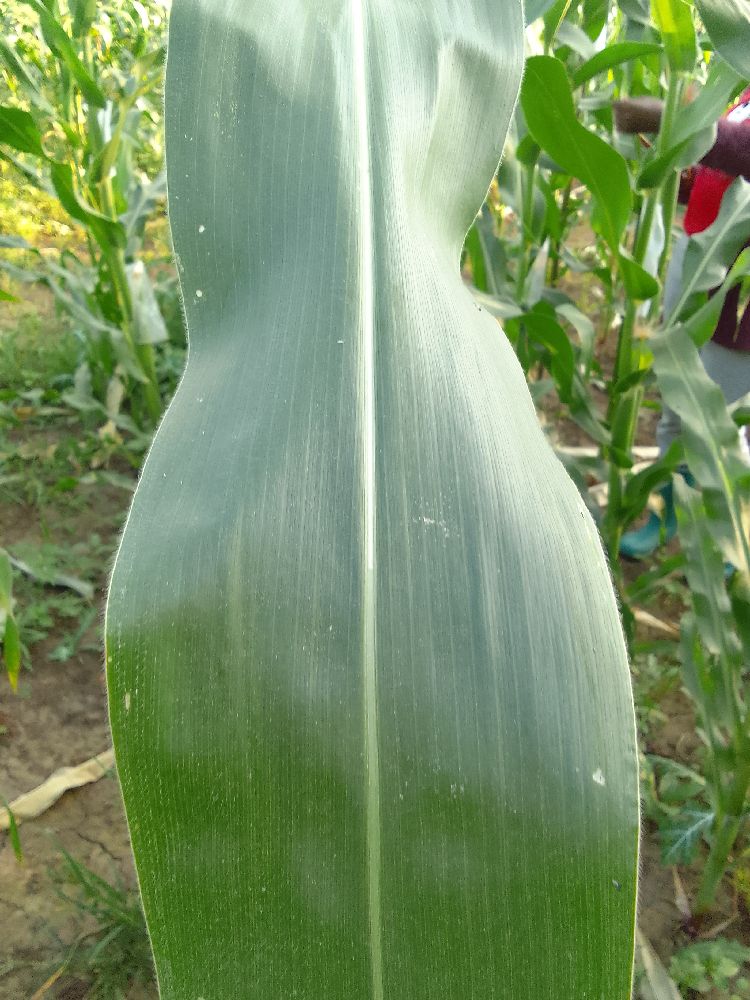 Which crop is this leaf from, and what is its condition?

maize, healthy
